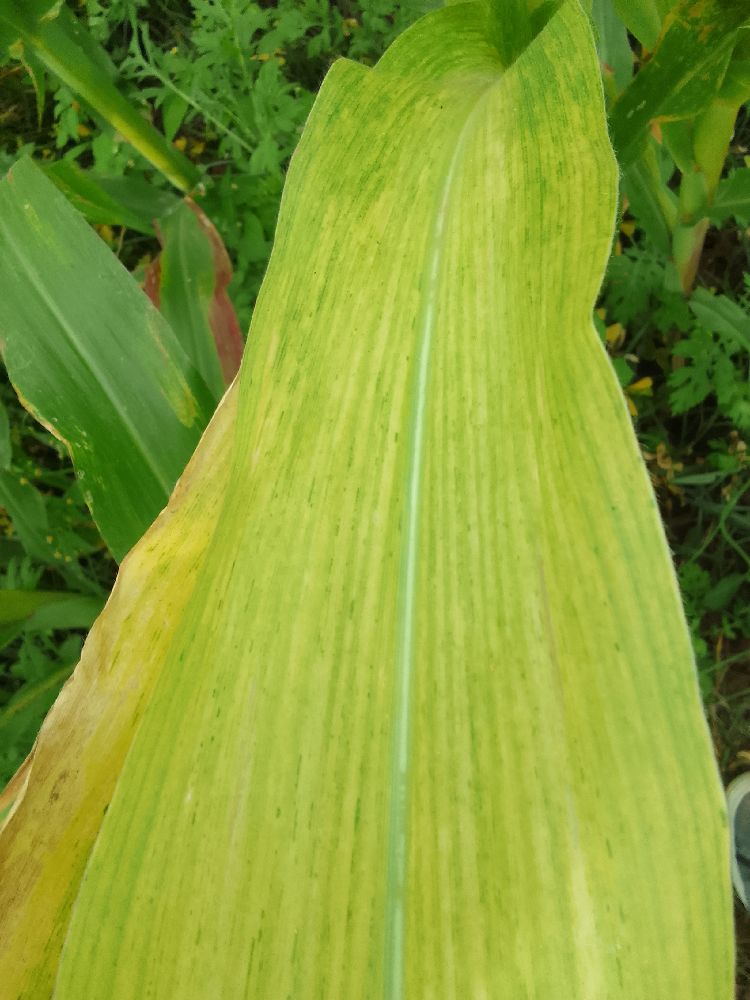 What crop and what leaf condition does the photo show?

maize, maize lethal necrosis
